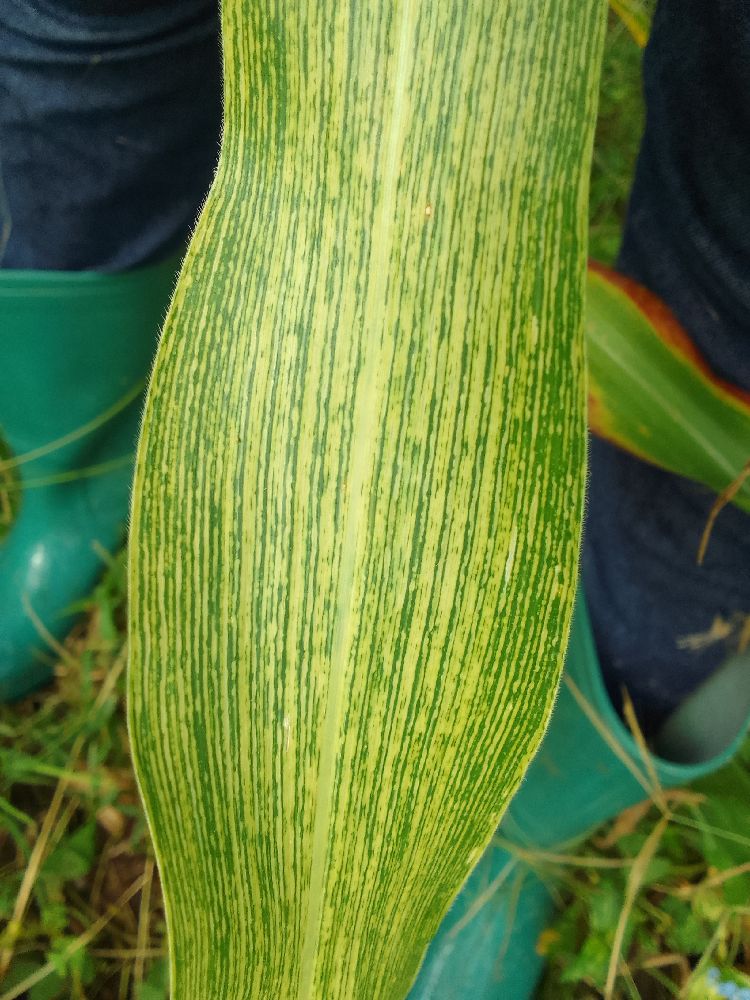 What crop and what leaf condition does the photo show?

maize, maize streak virus
